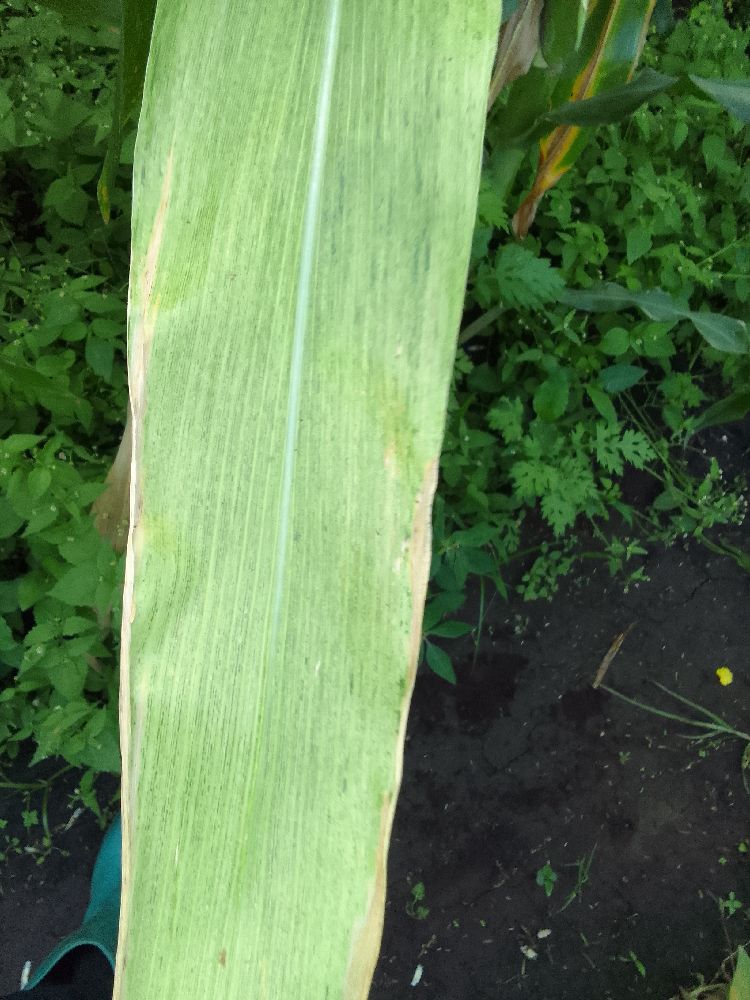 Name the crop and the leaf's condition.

maize, maize lethal necrosis
